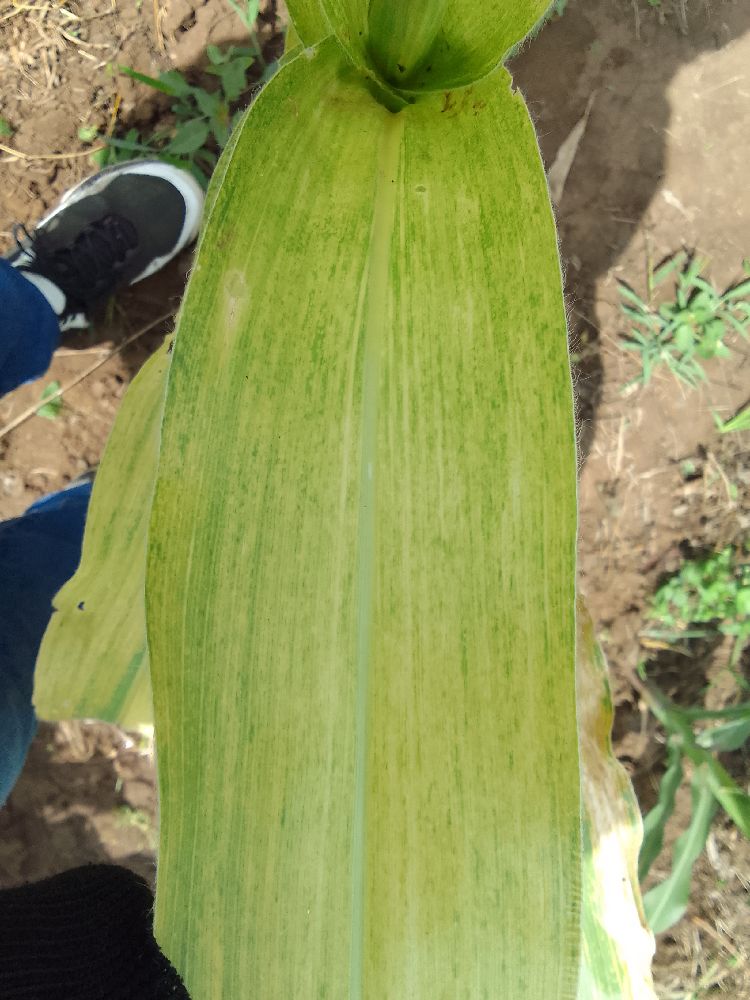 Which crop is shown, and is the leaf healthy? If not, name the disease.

maize, maize lethal necrosis
